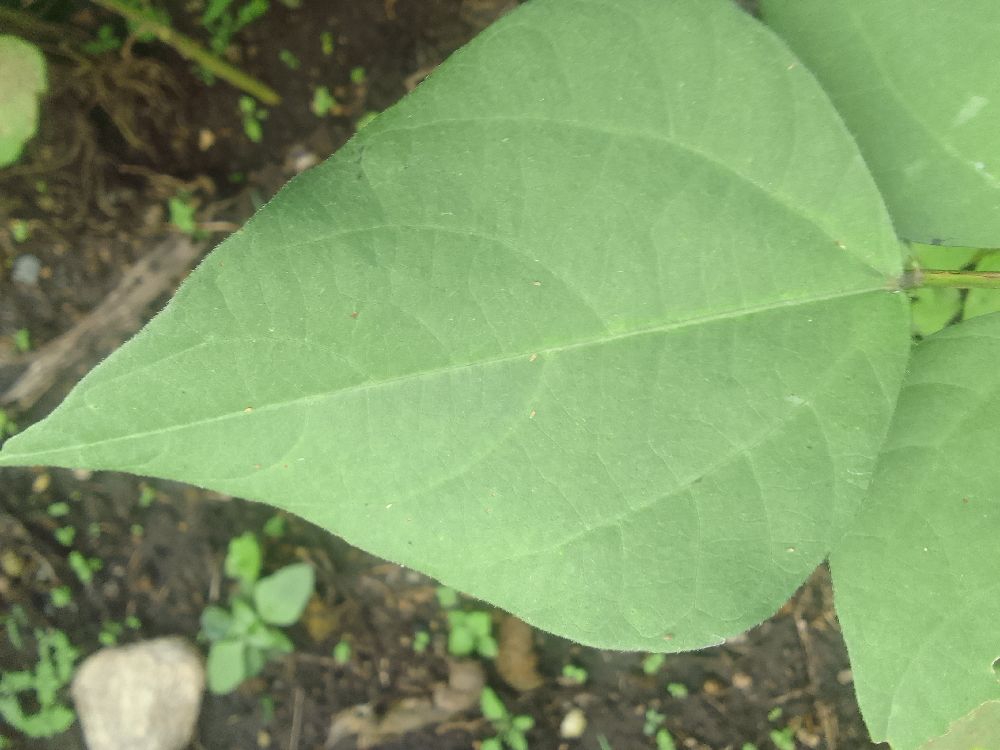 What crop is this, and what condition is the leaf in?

common bean, healthy
